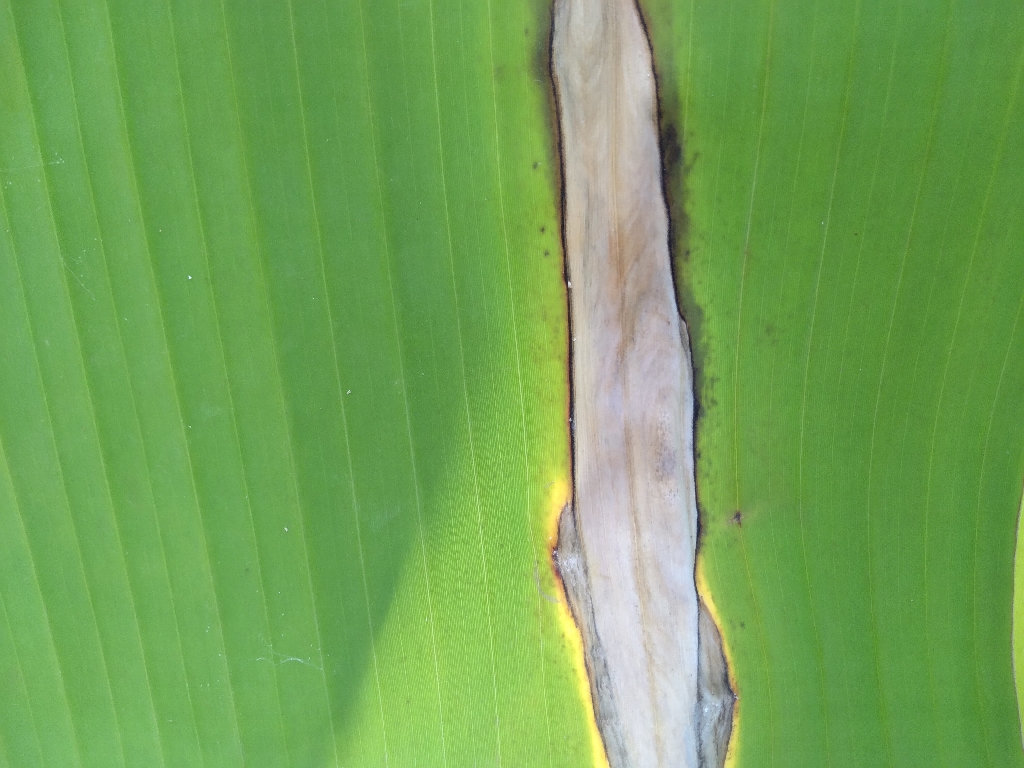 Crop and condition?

banana, black sigatoka
